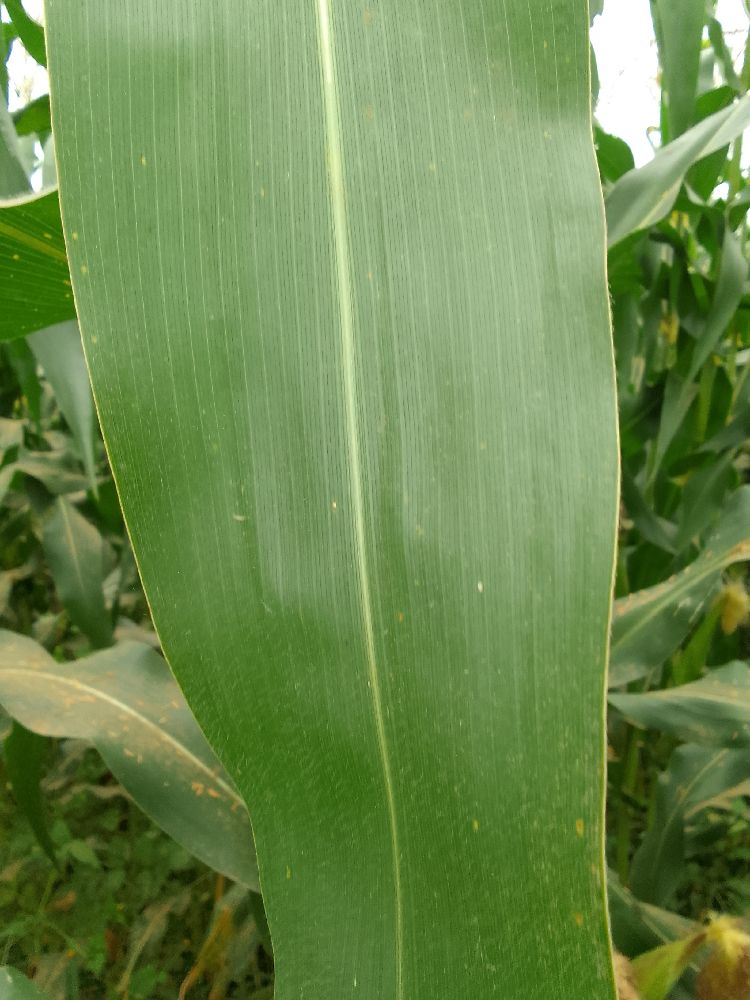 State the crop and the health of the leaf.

maize, healthy
